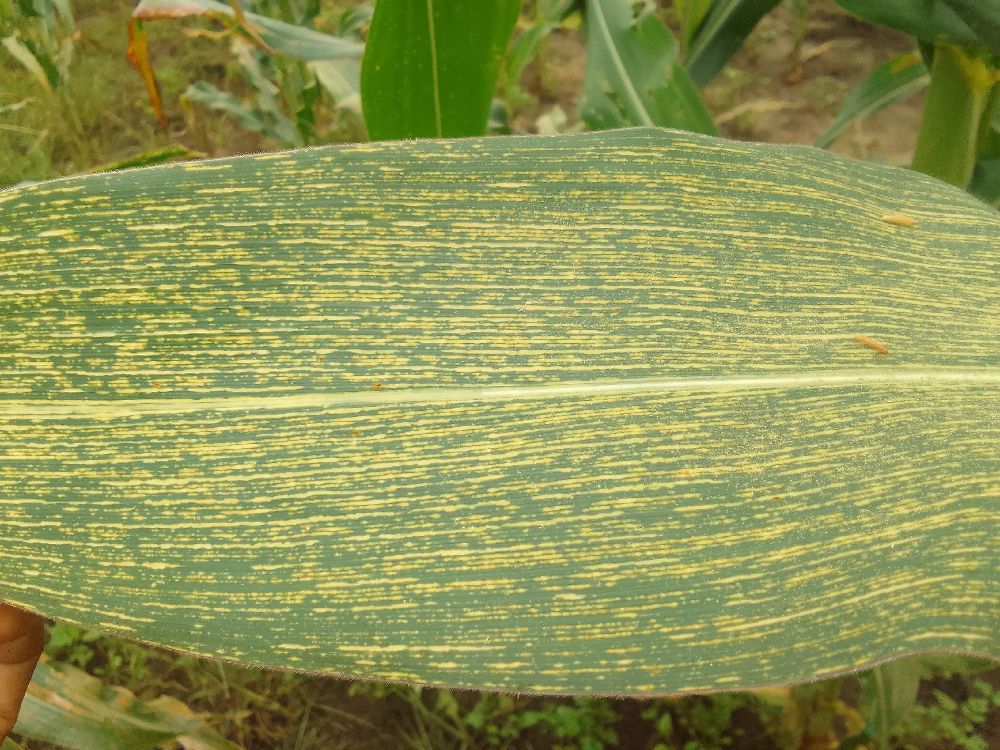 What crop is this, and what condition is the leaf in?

maize, maize streak virus
